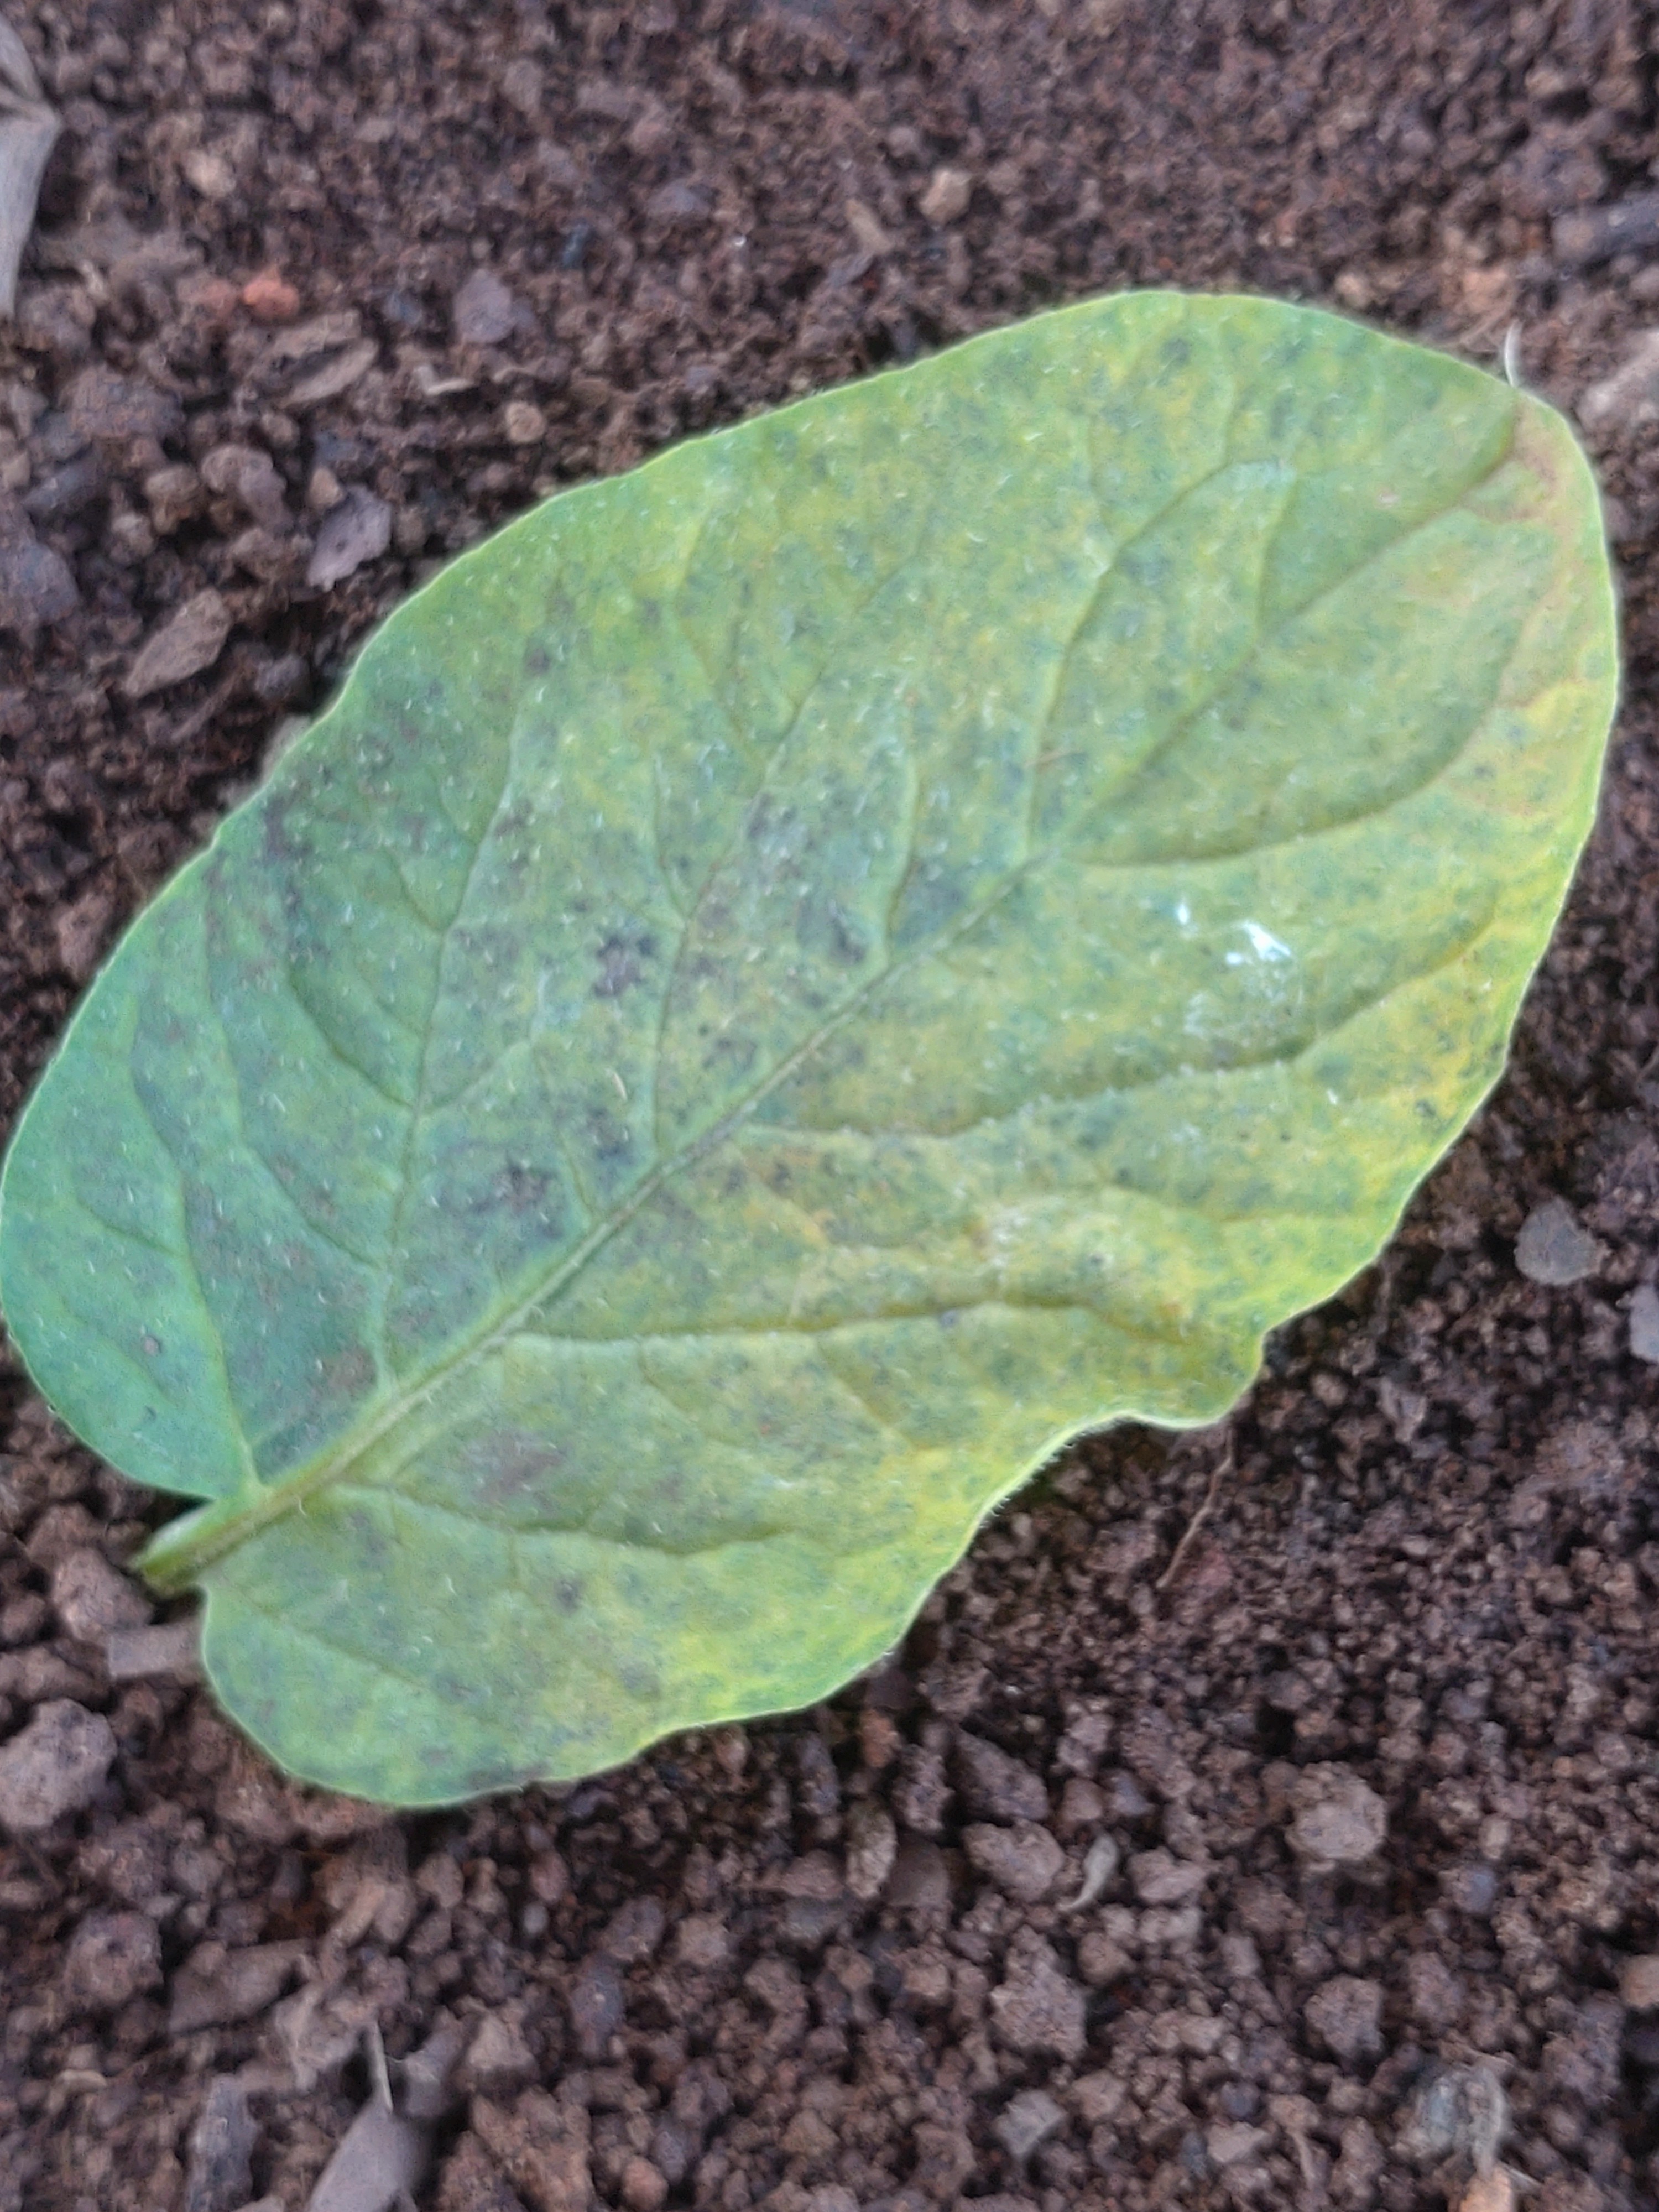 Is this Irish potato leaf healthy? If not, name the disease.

late blight
